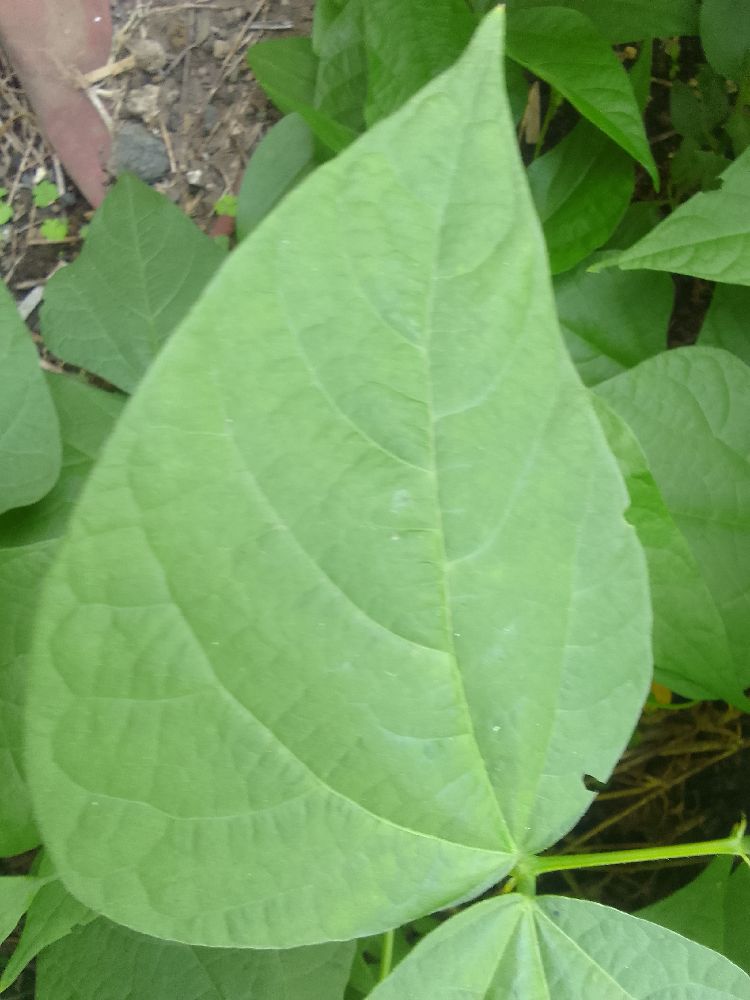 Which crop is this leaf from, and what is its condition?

common bean, healthy
